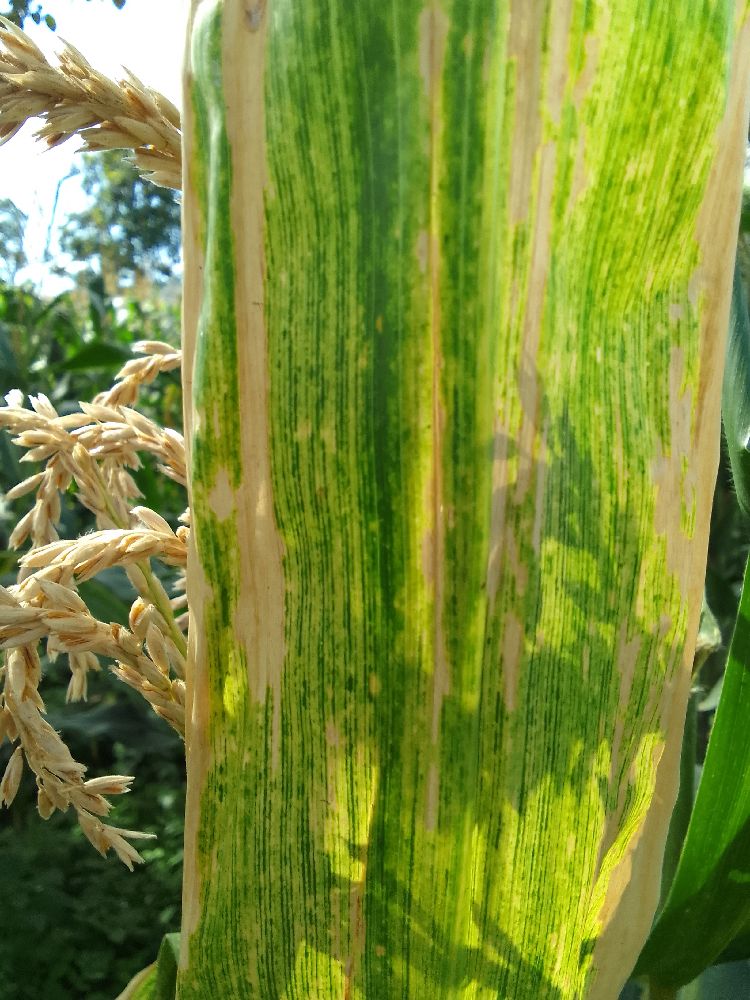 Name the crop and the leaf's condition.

maize, maize lethal necrosis
